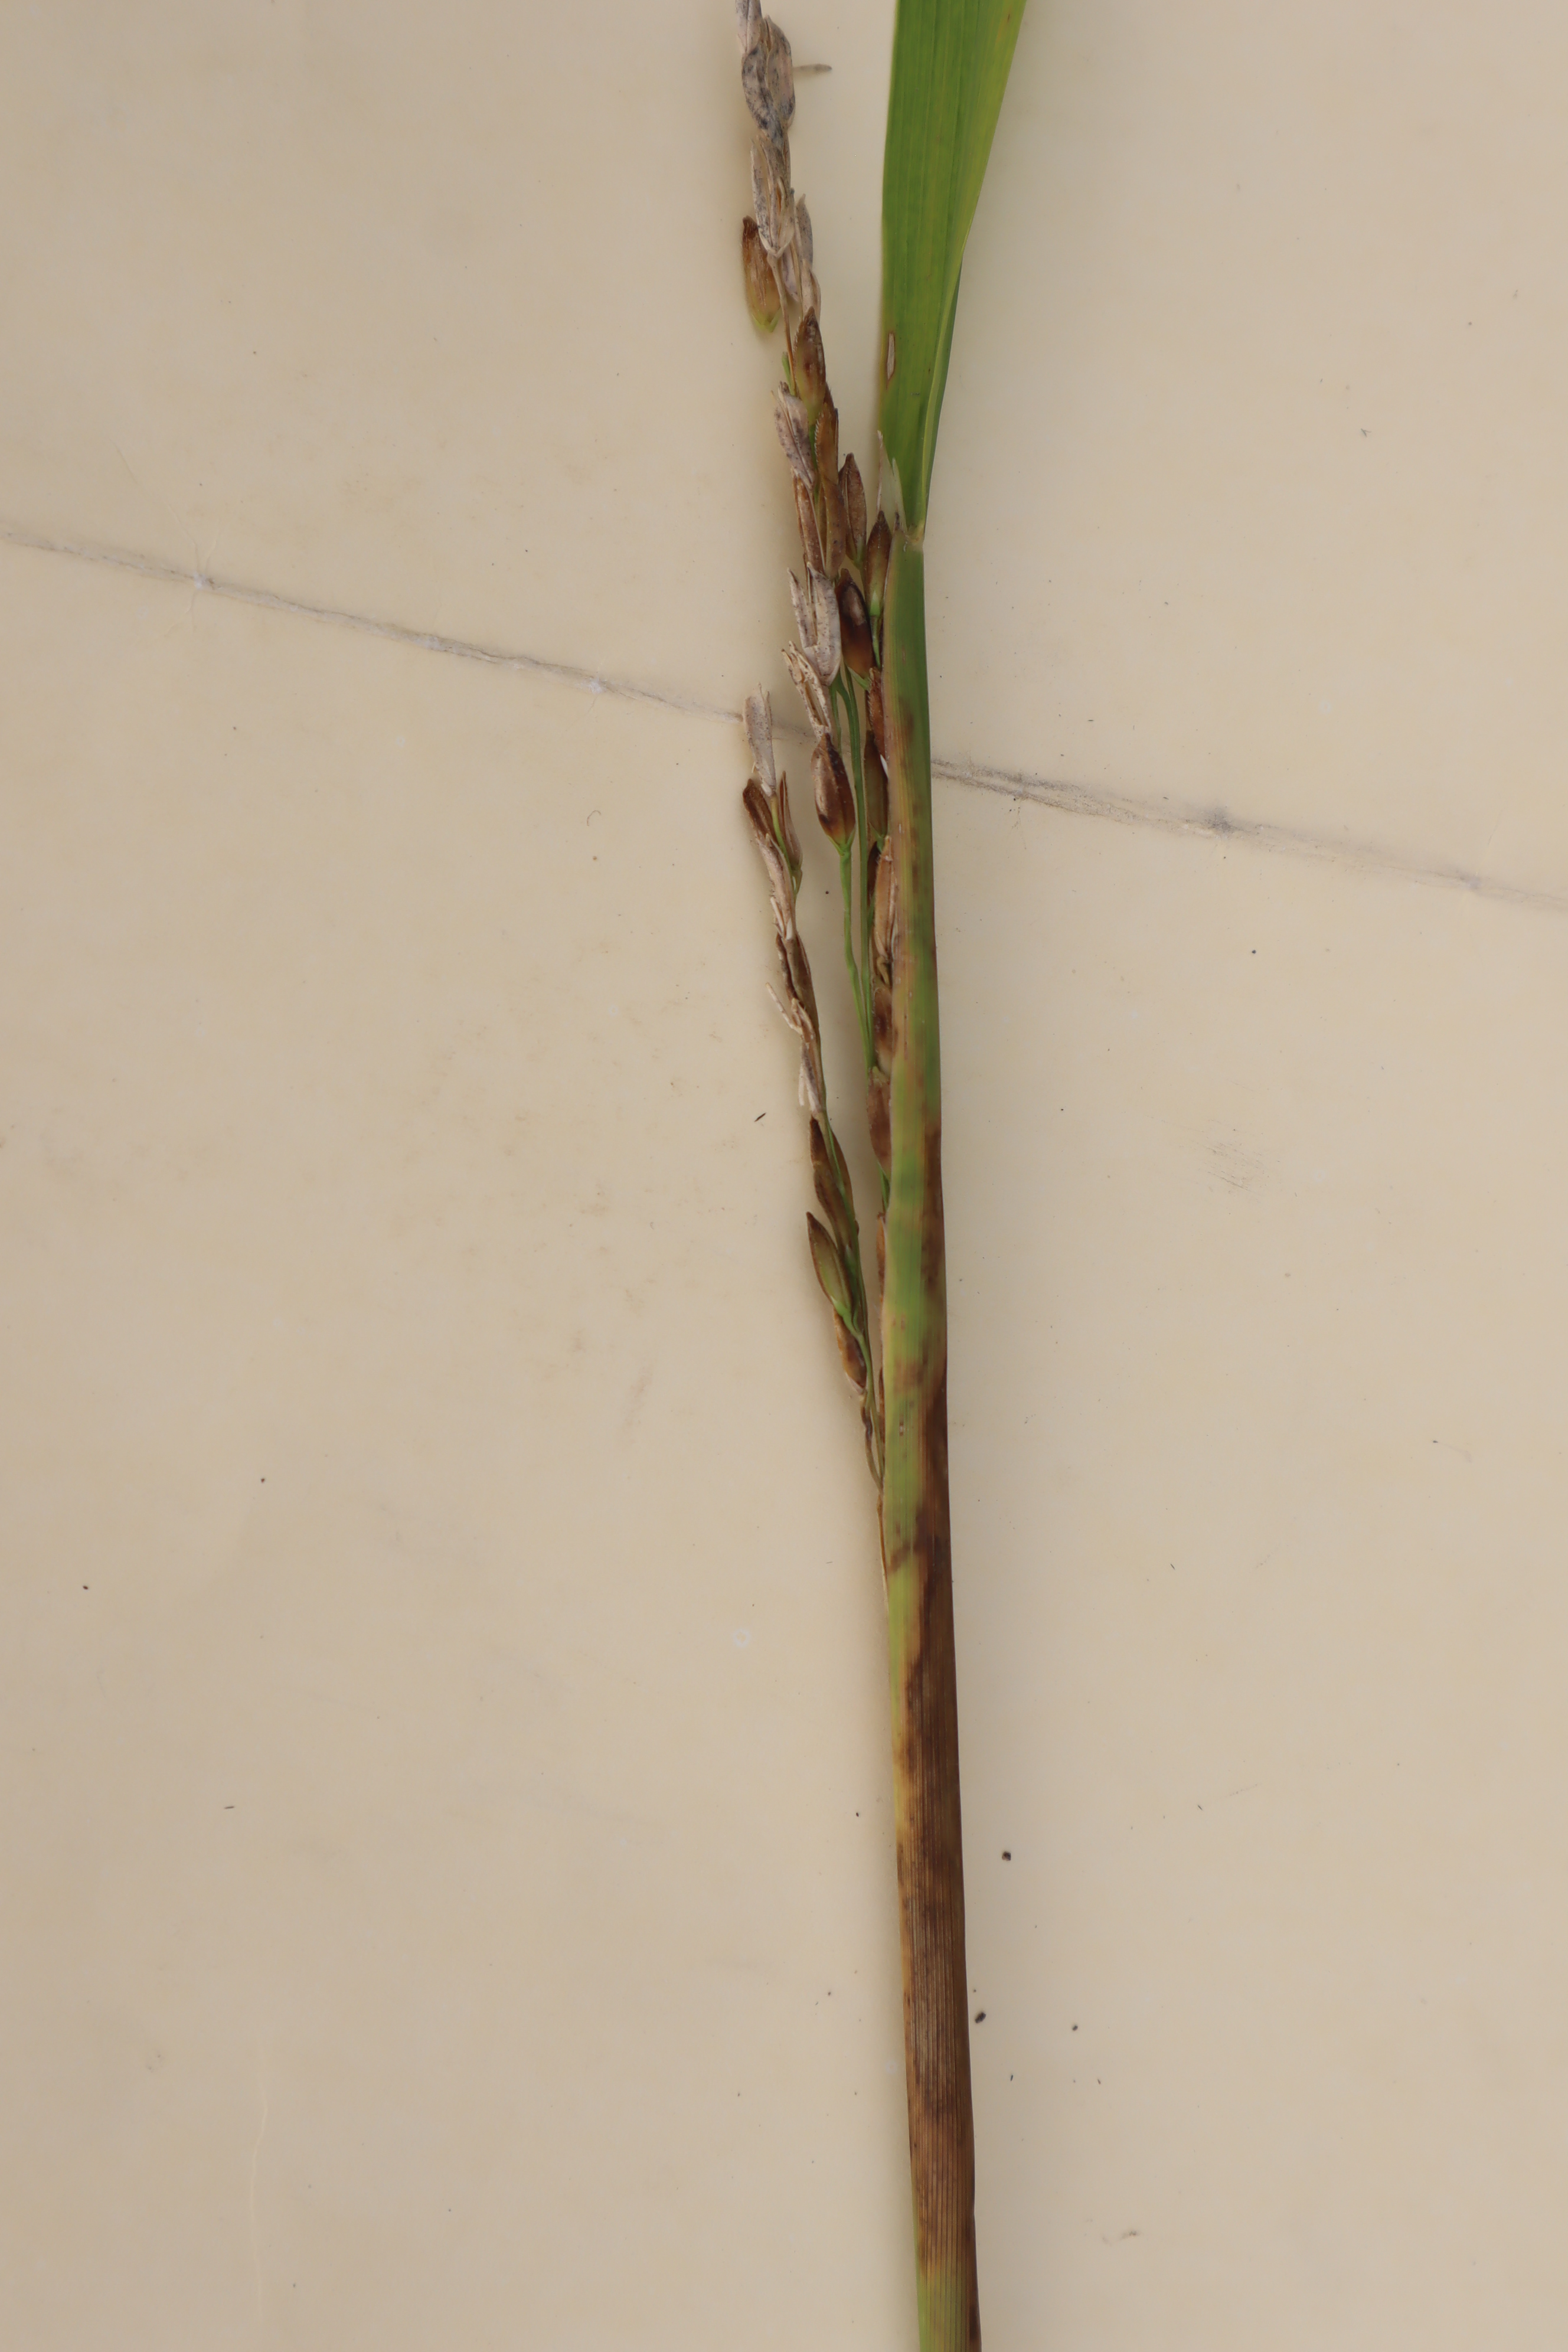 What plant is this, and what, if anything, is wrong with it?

rice, sarocladium oryzae
